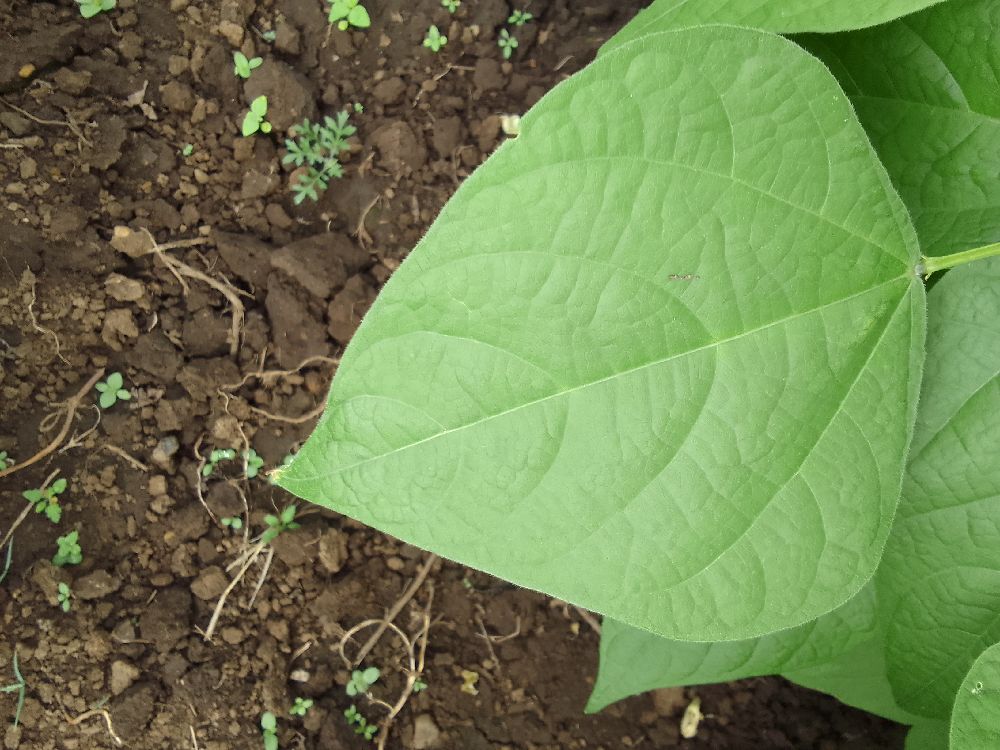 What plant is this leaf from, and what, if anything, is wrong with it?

common bean, healthy
